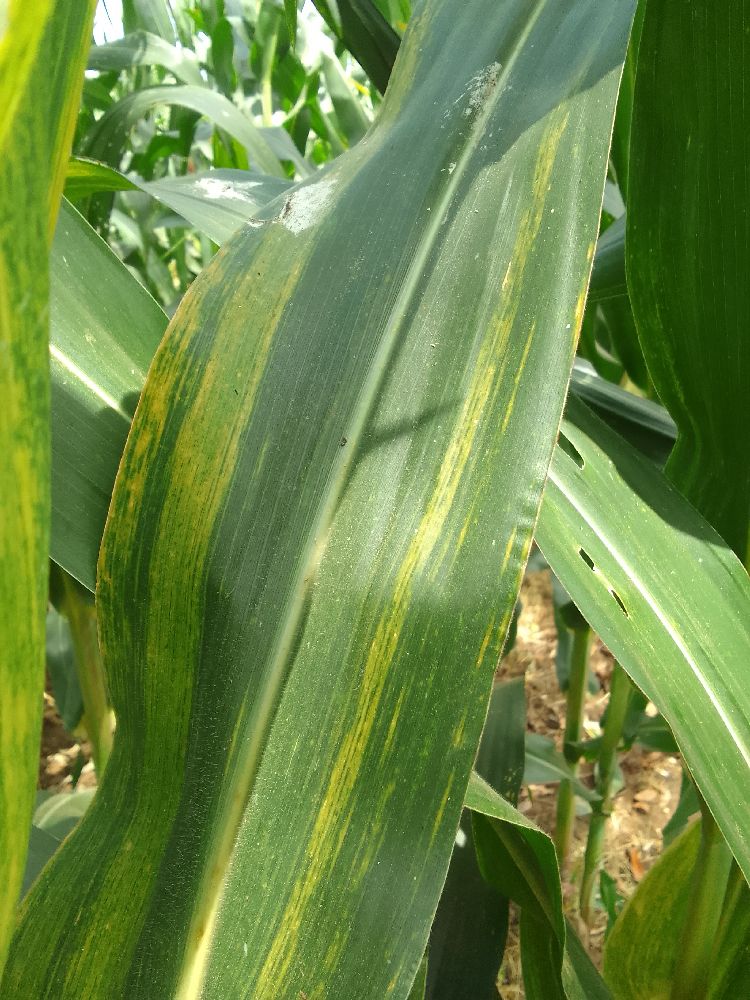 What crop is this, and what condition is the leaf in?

maize, maize lethal necrosis
